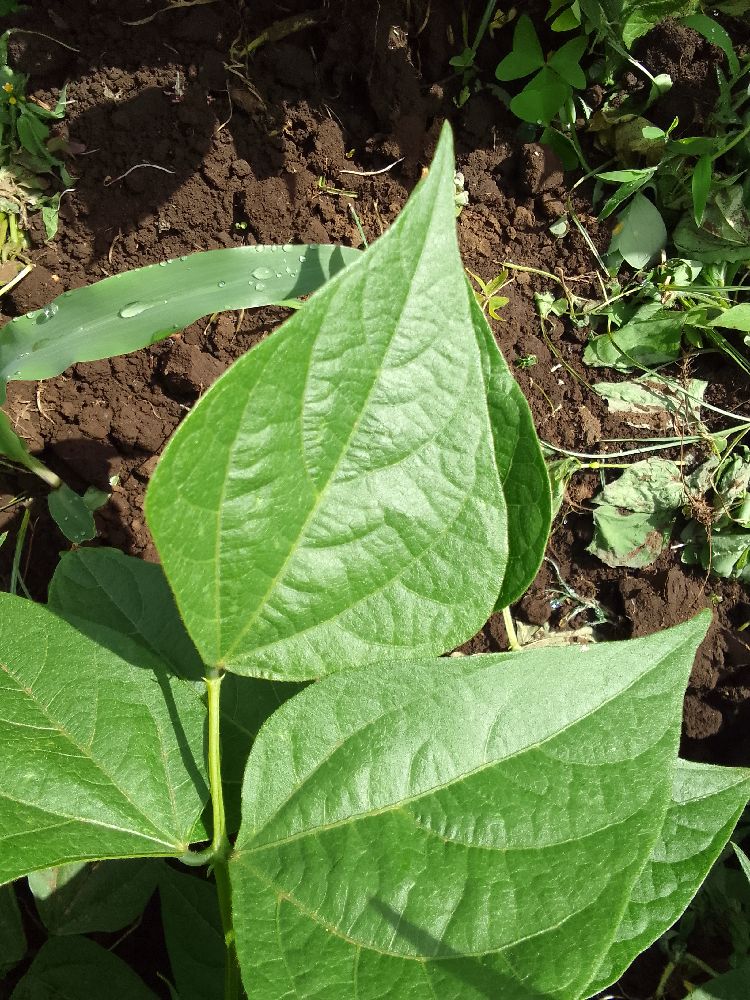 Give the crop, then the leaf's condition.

common bean, healthy
